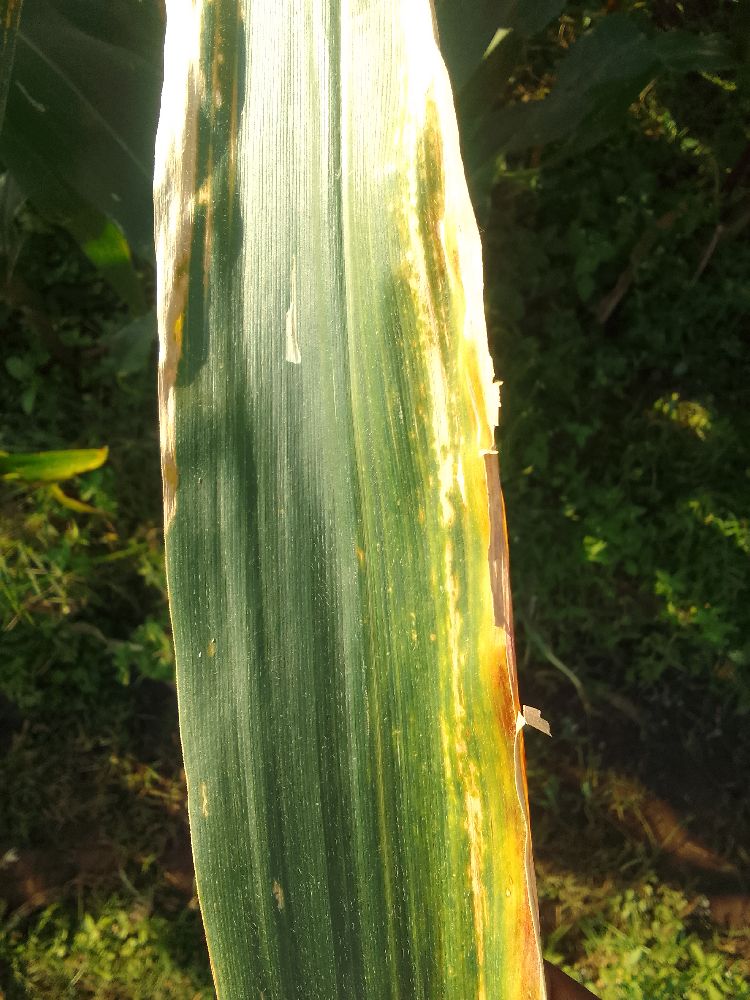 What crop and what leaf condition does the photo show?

maize, maize lethal necrosis
